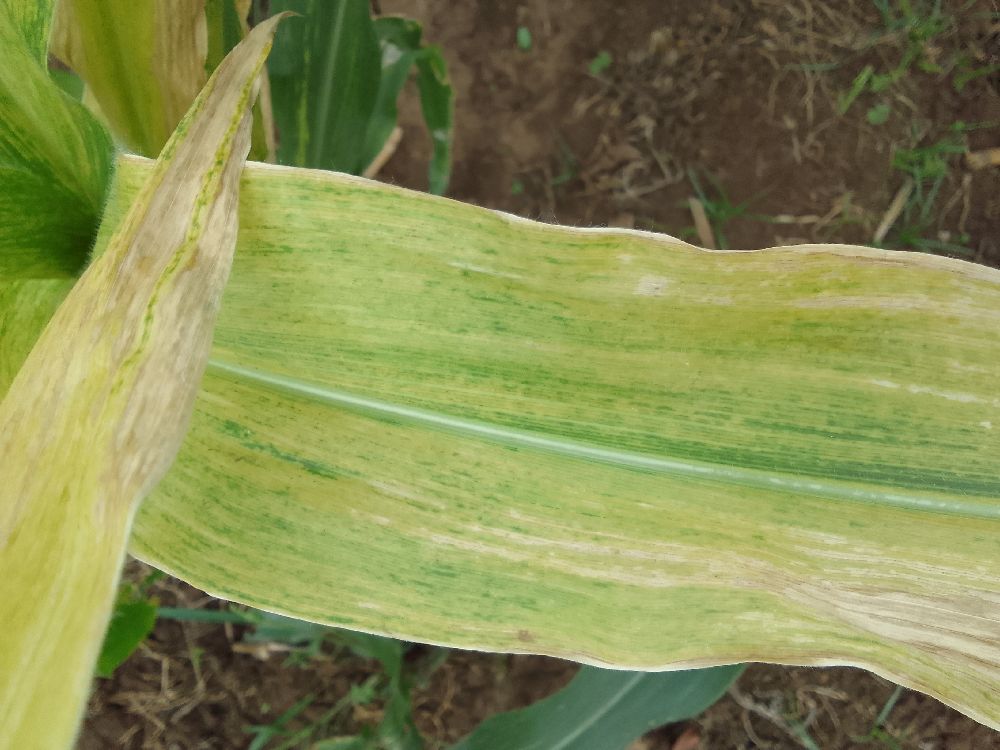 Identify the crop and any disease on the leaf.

maize, maize lethal necrosis
